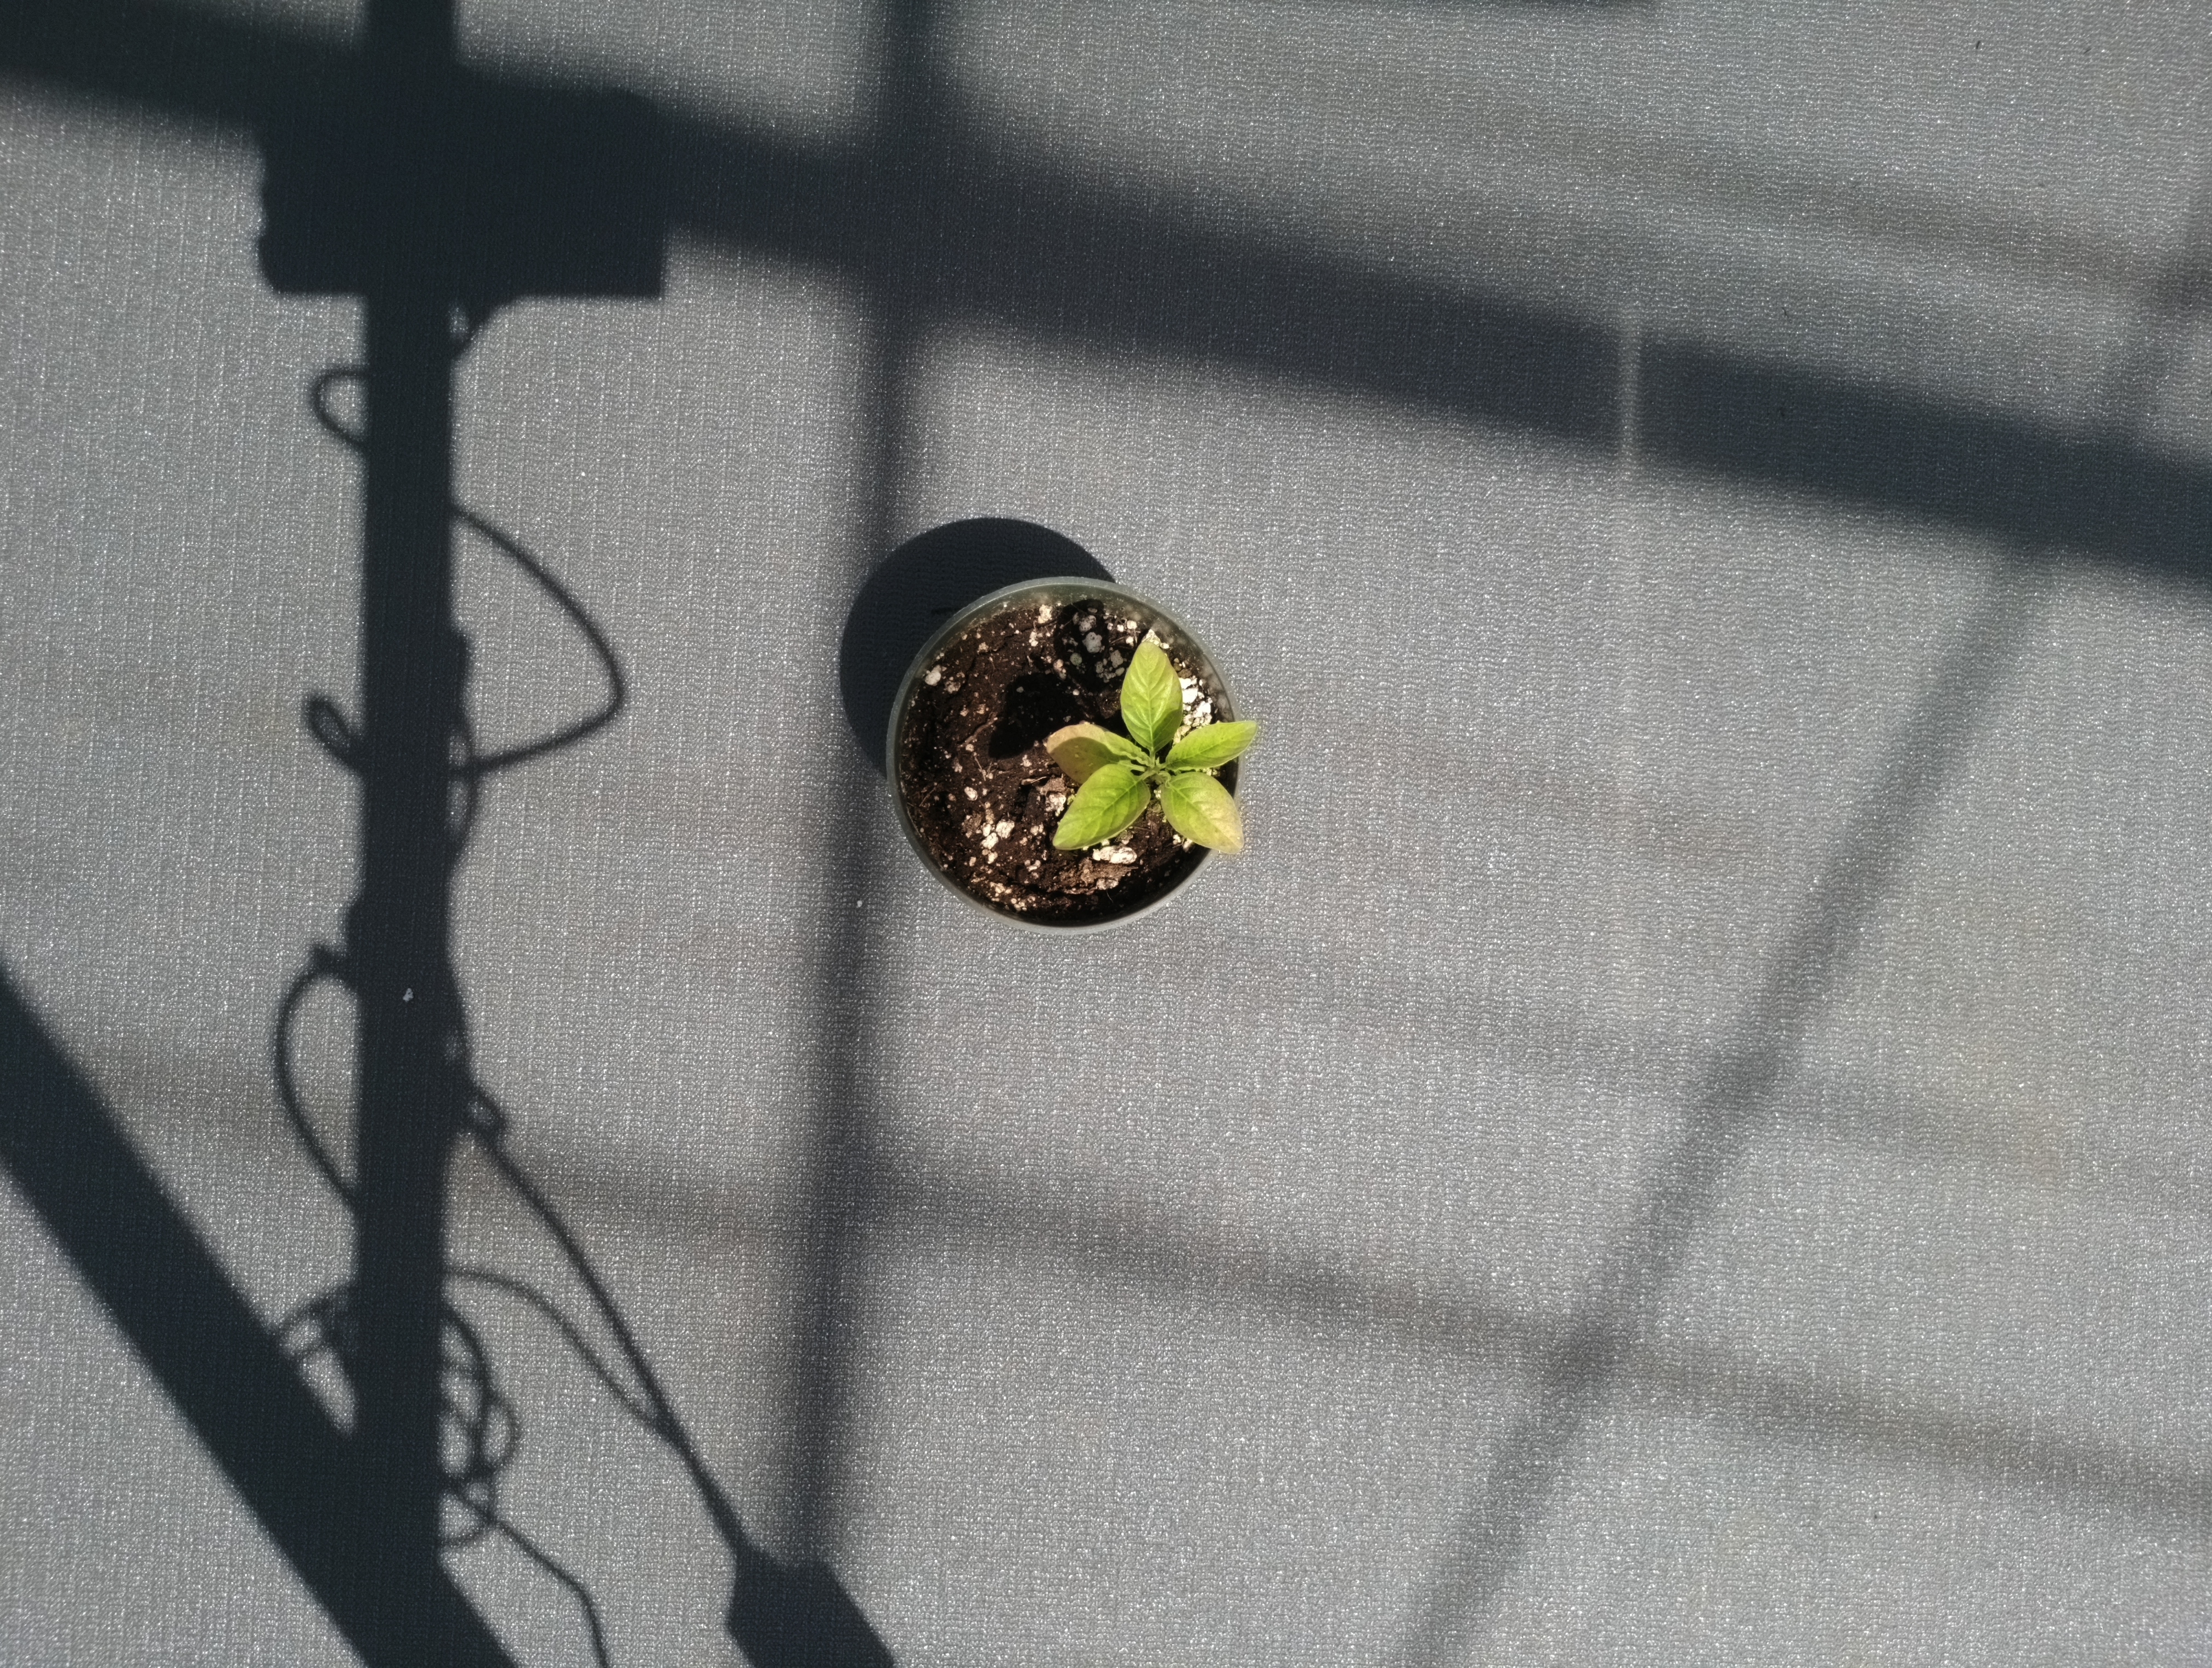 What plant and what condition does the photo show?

waterhemp, chlorosis only
